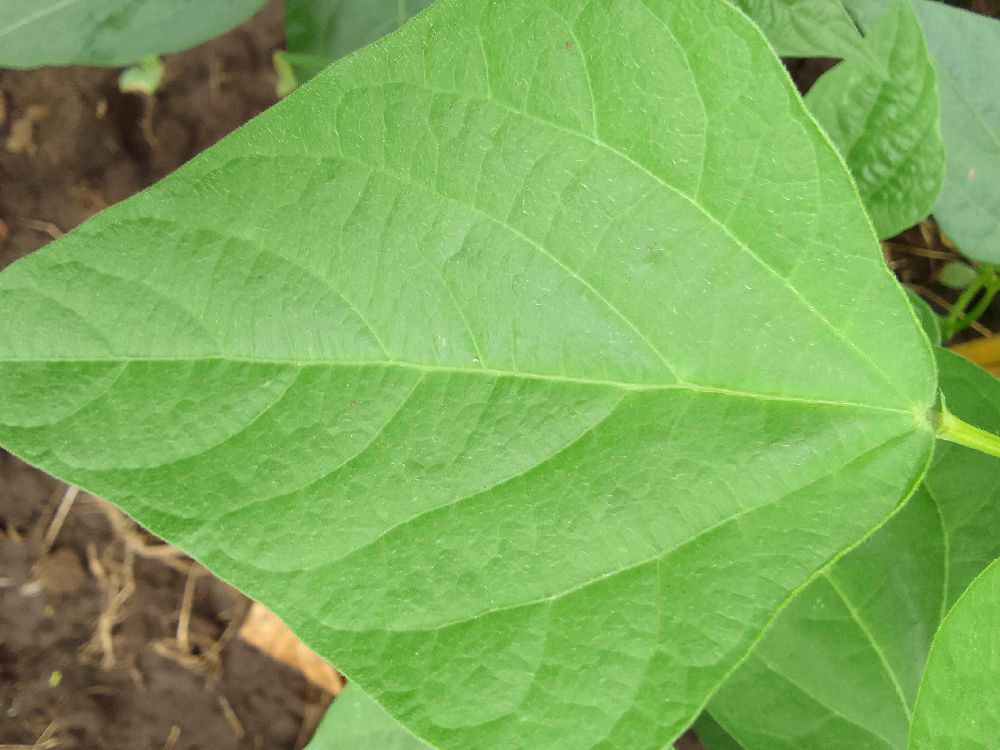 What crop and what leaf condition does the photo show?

common bean, healthy
